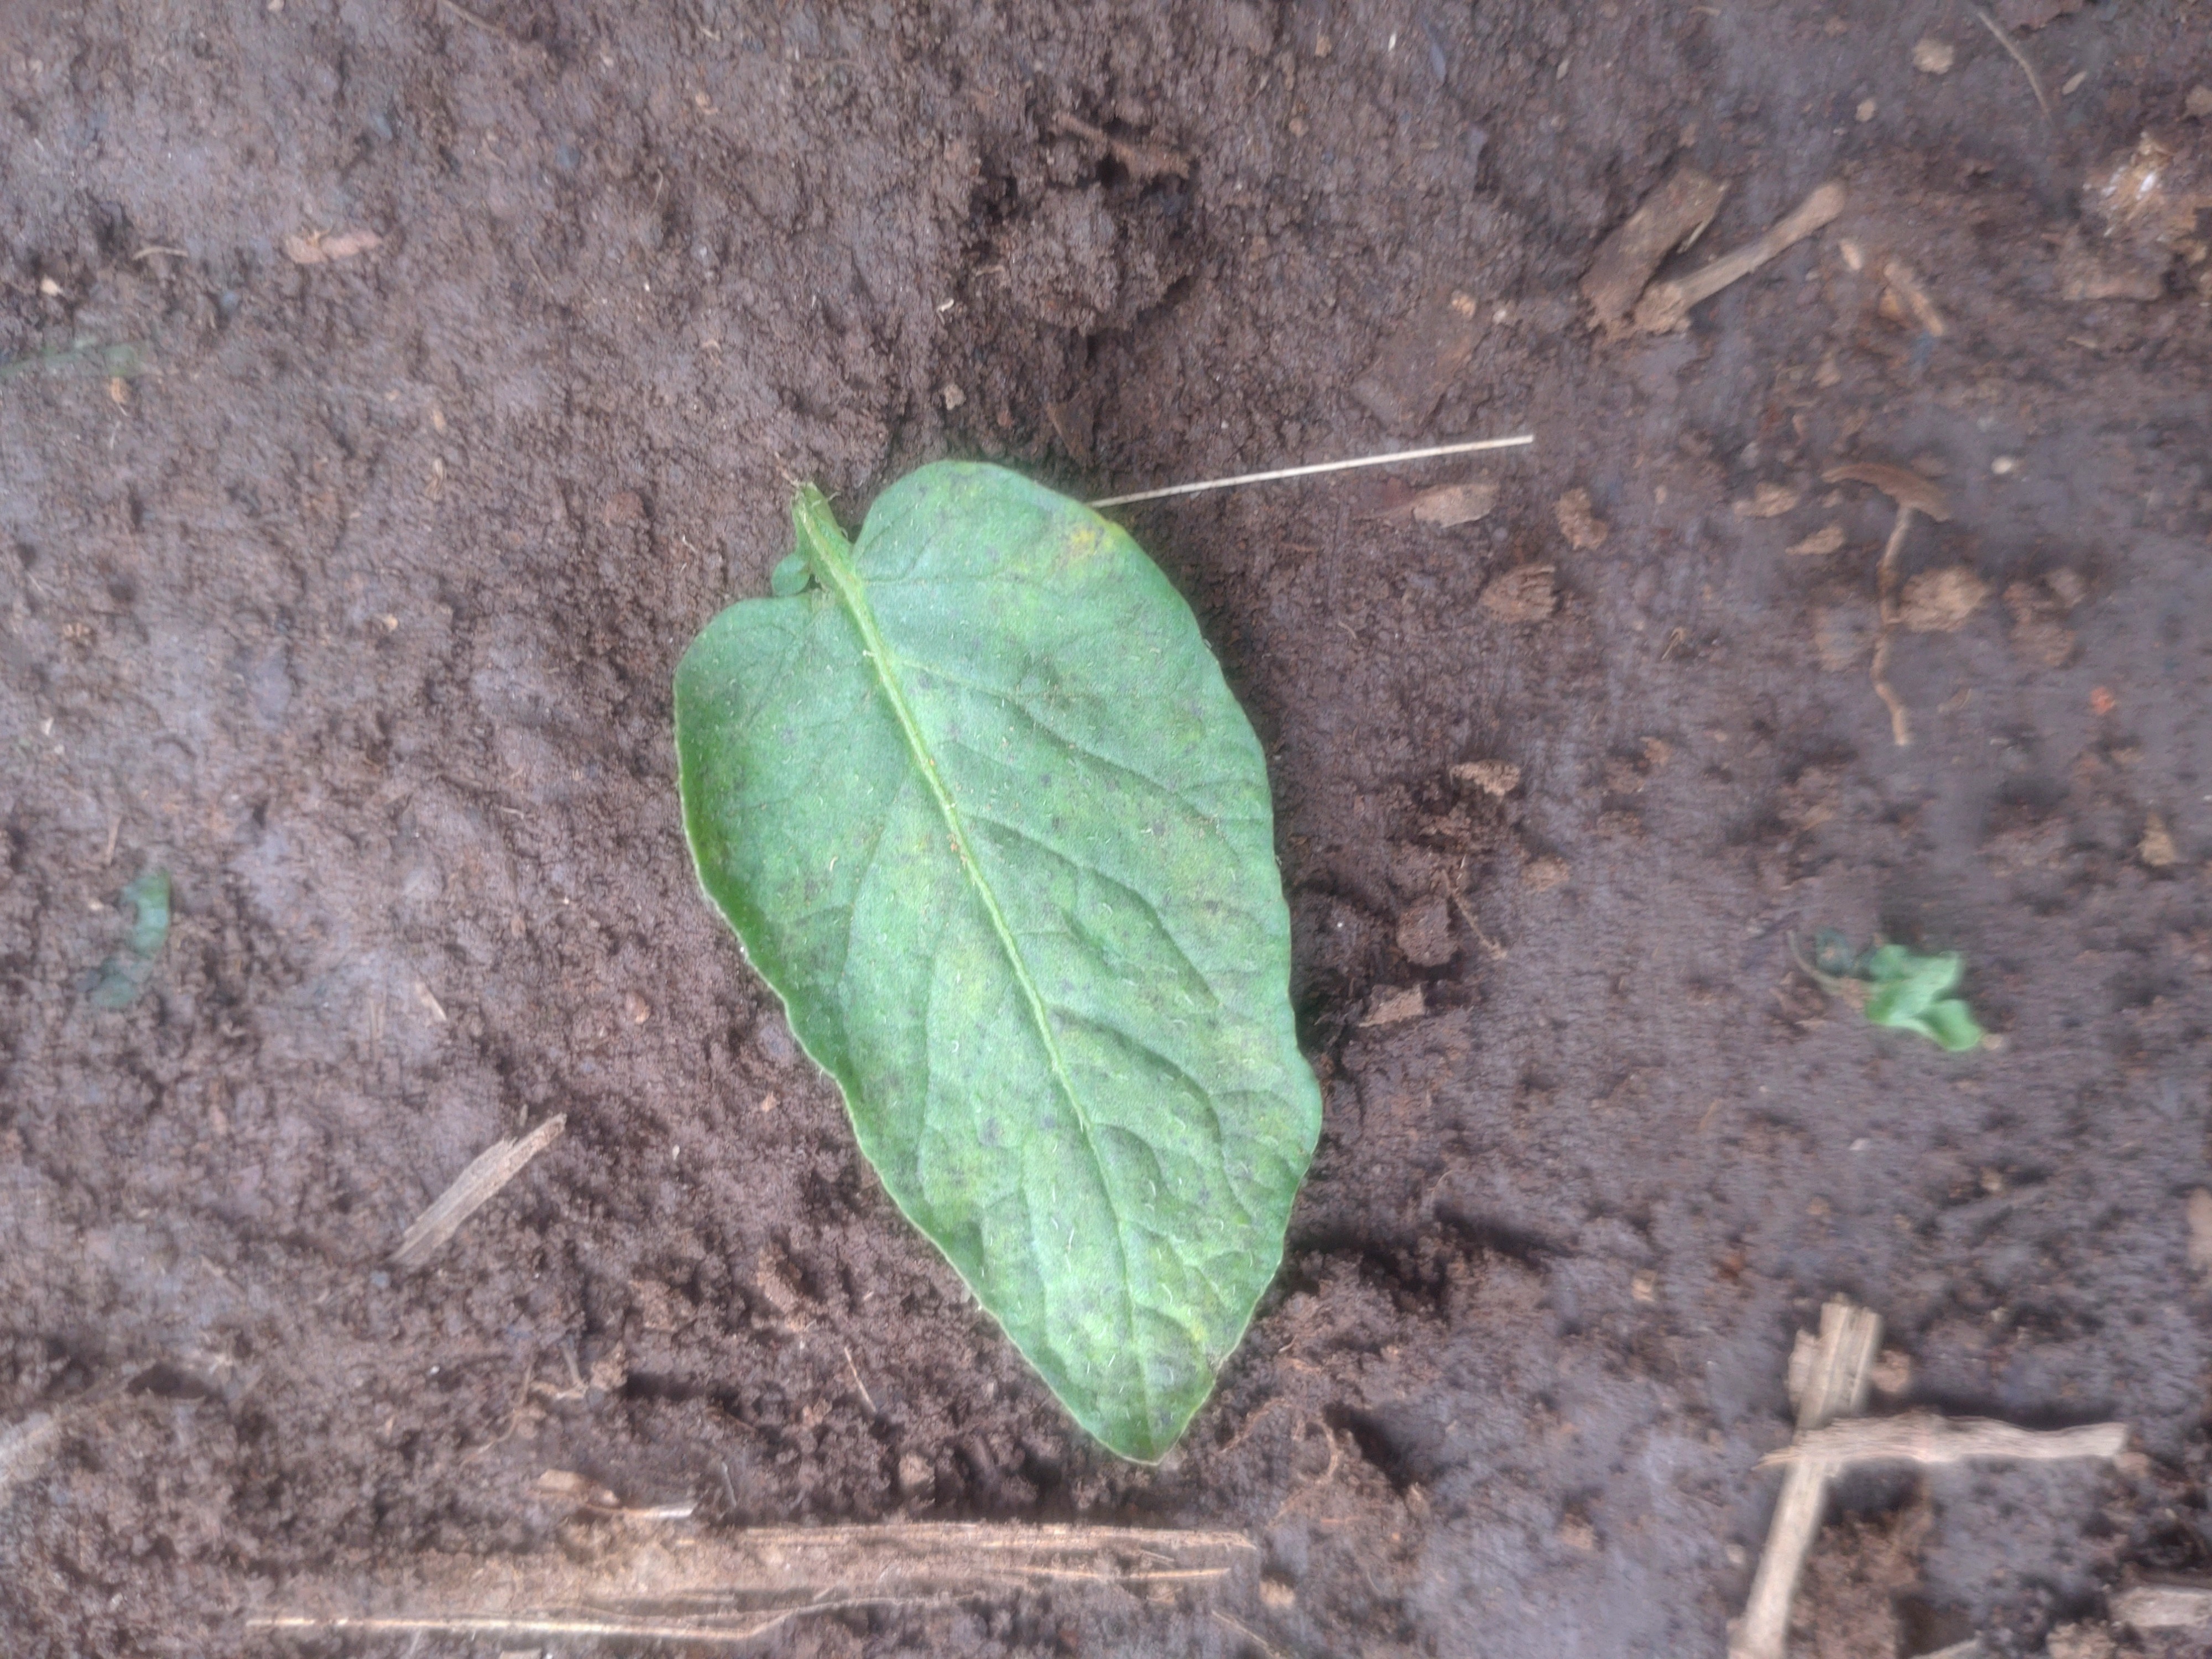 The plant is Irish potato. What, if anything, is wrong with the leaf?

late blight
